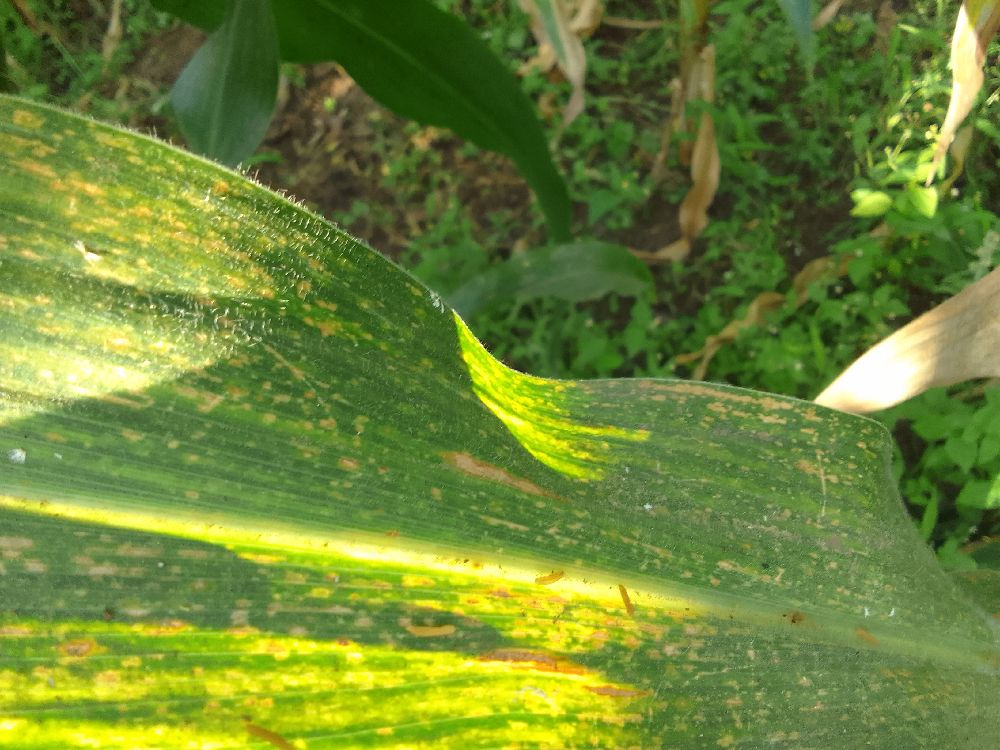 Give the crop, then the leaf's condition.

maize, maize lethal necrosis
